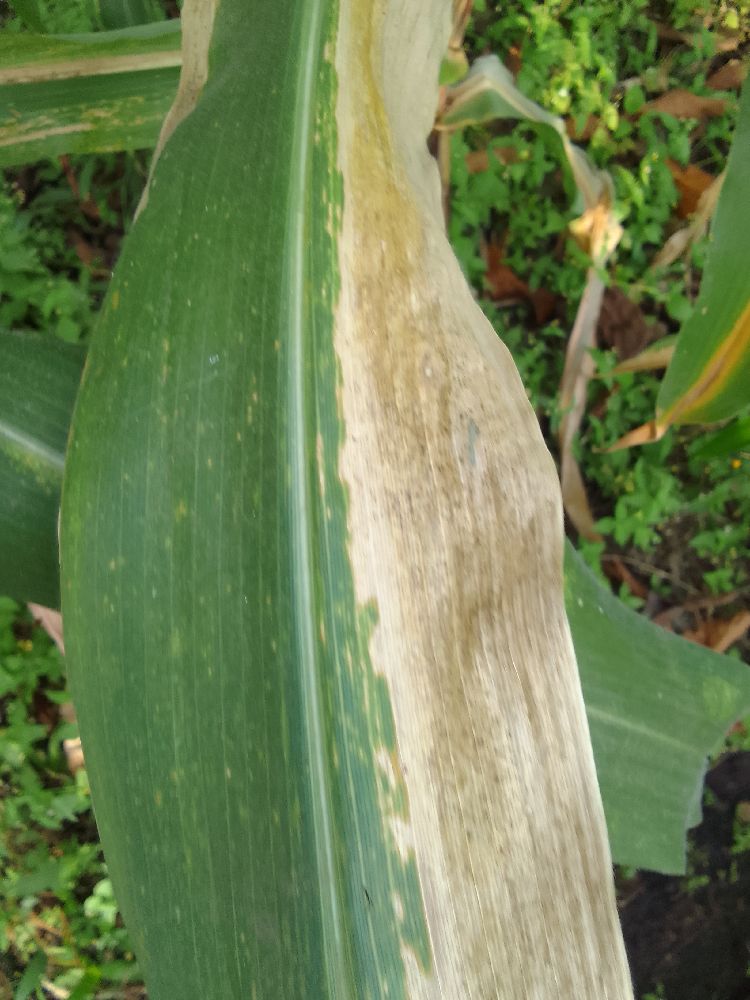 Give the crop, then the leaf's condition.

maize, maize lethal necrosis
